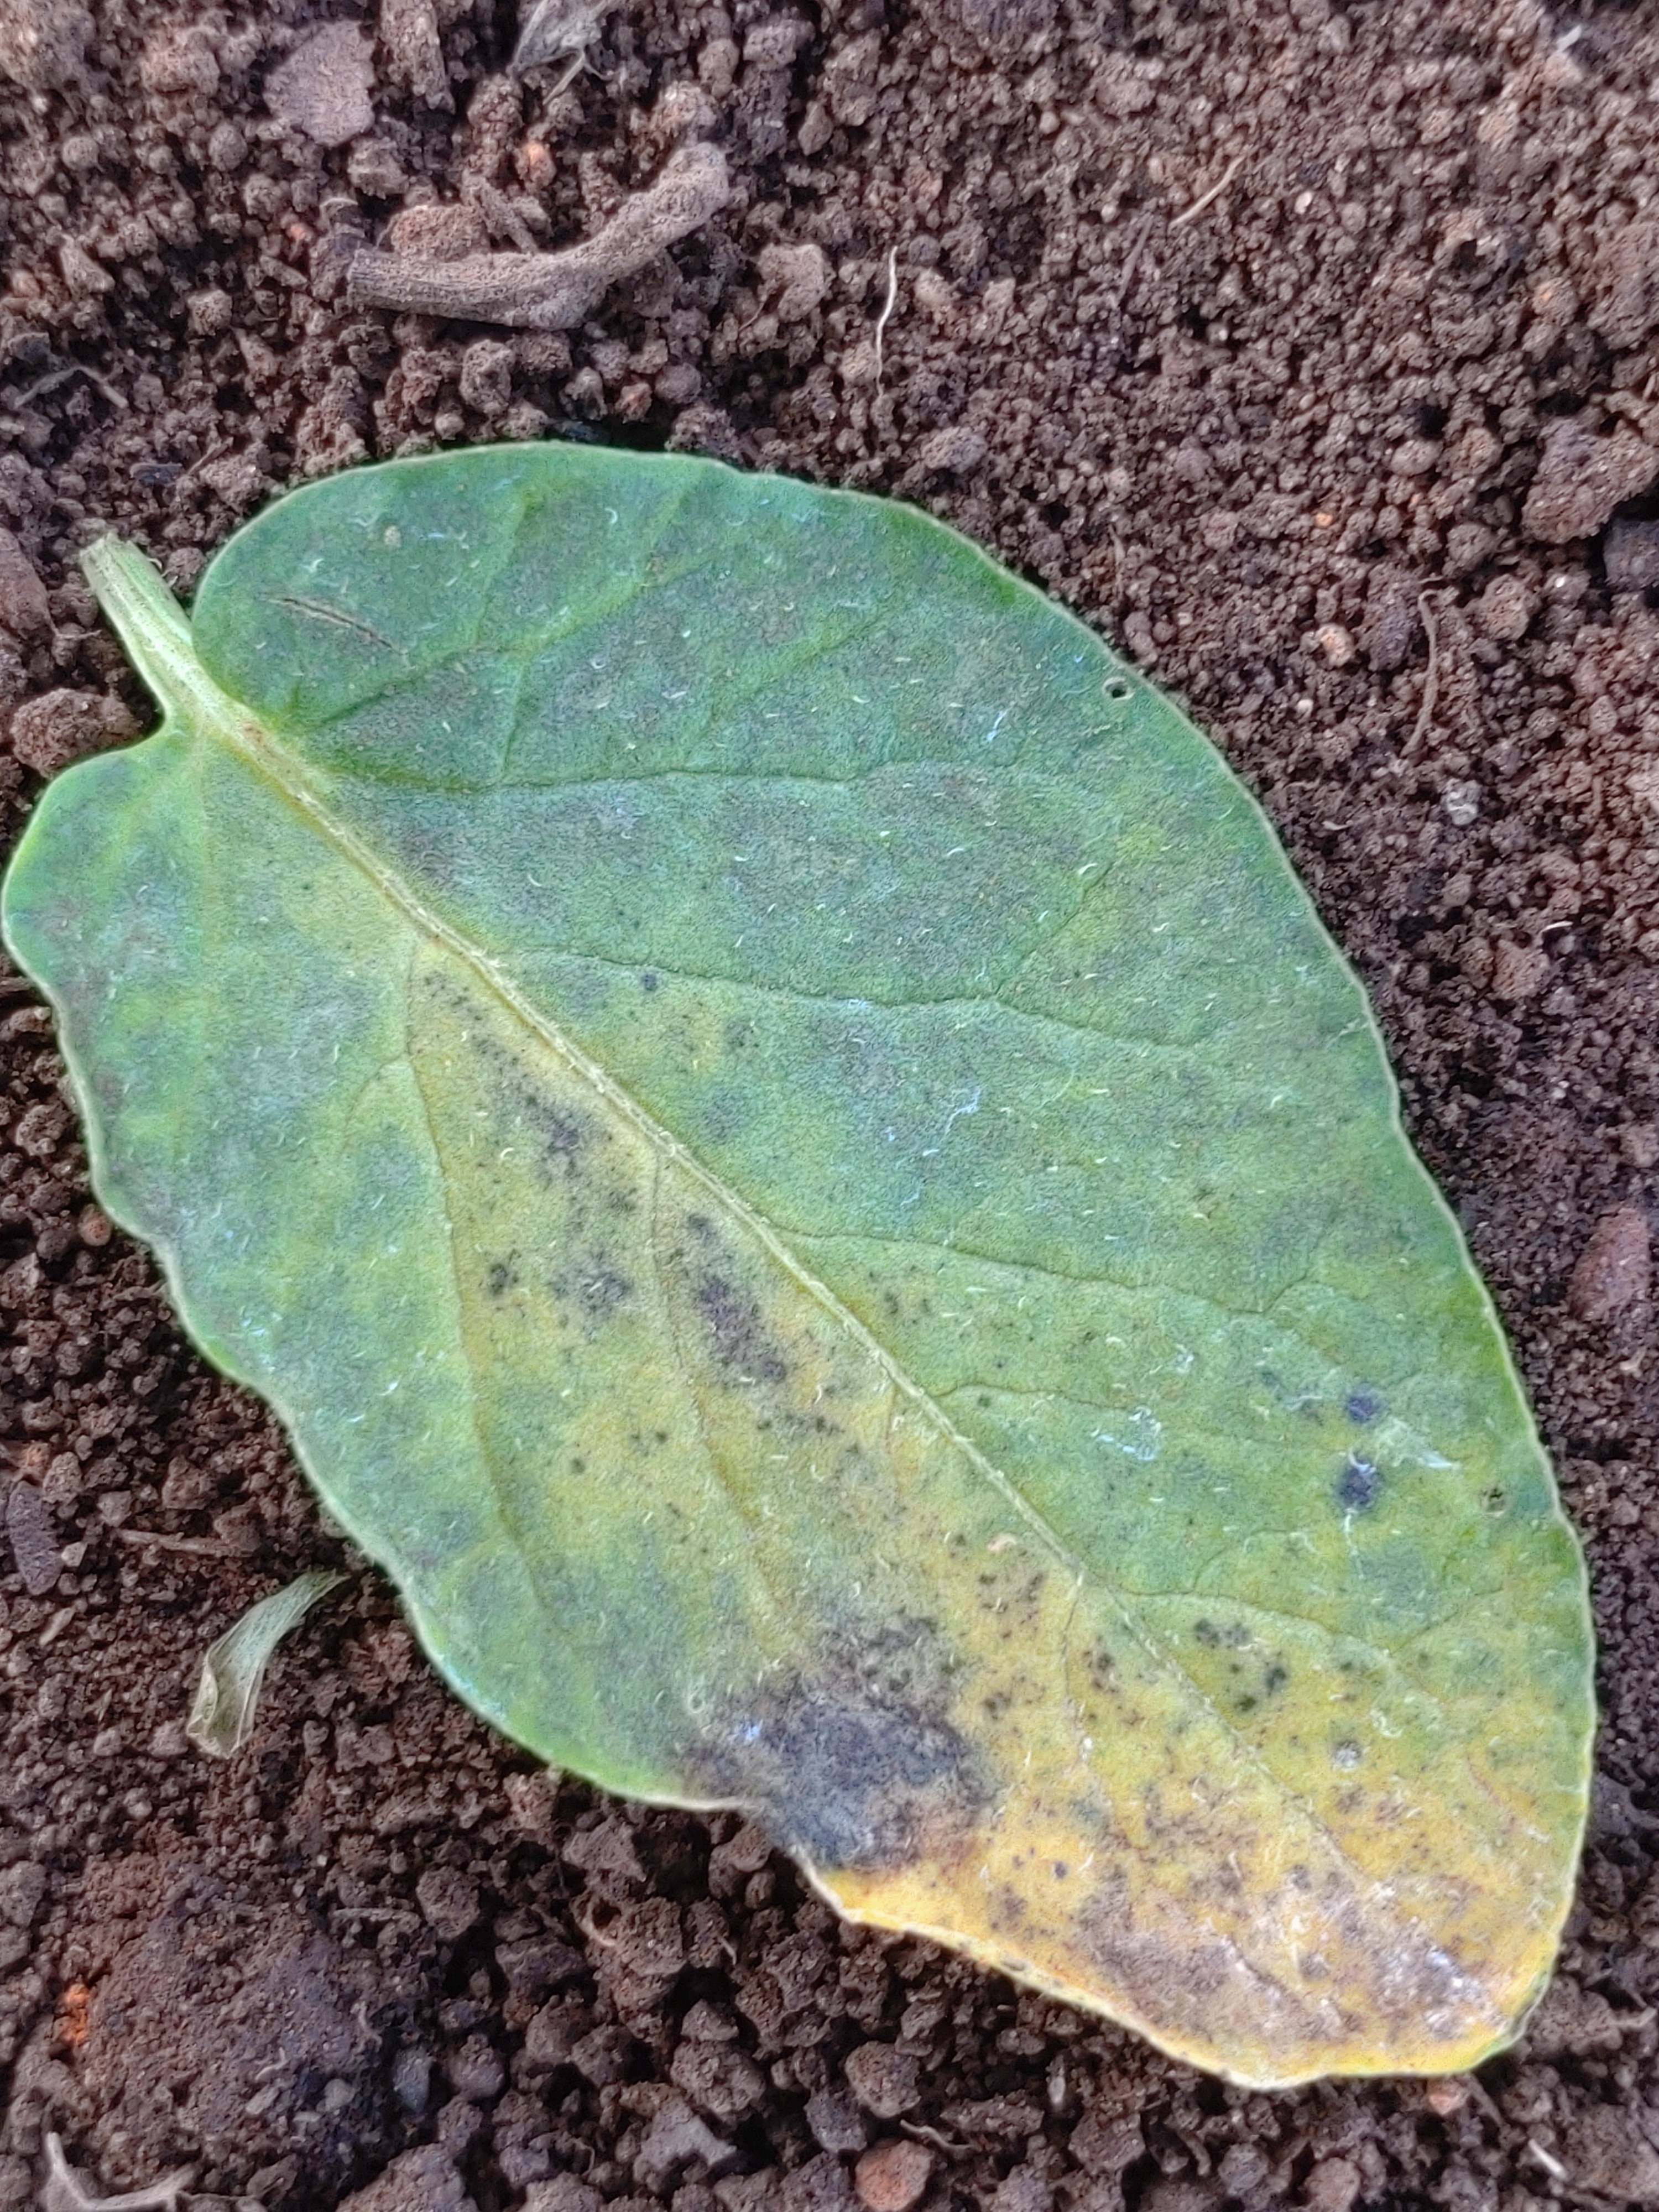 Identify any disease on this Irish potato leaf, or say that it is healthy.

late blight
